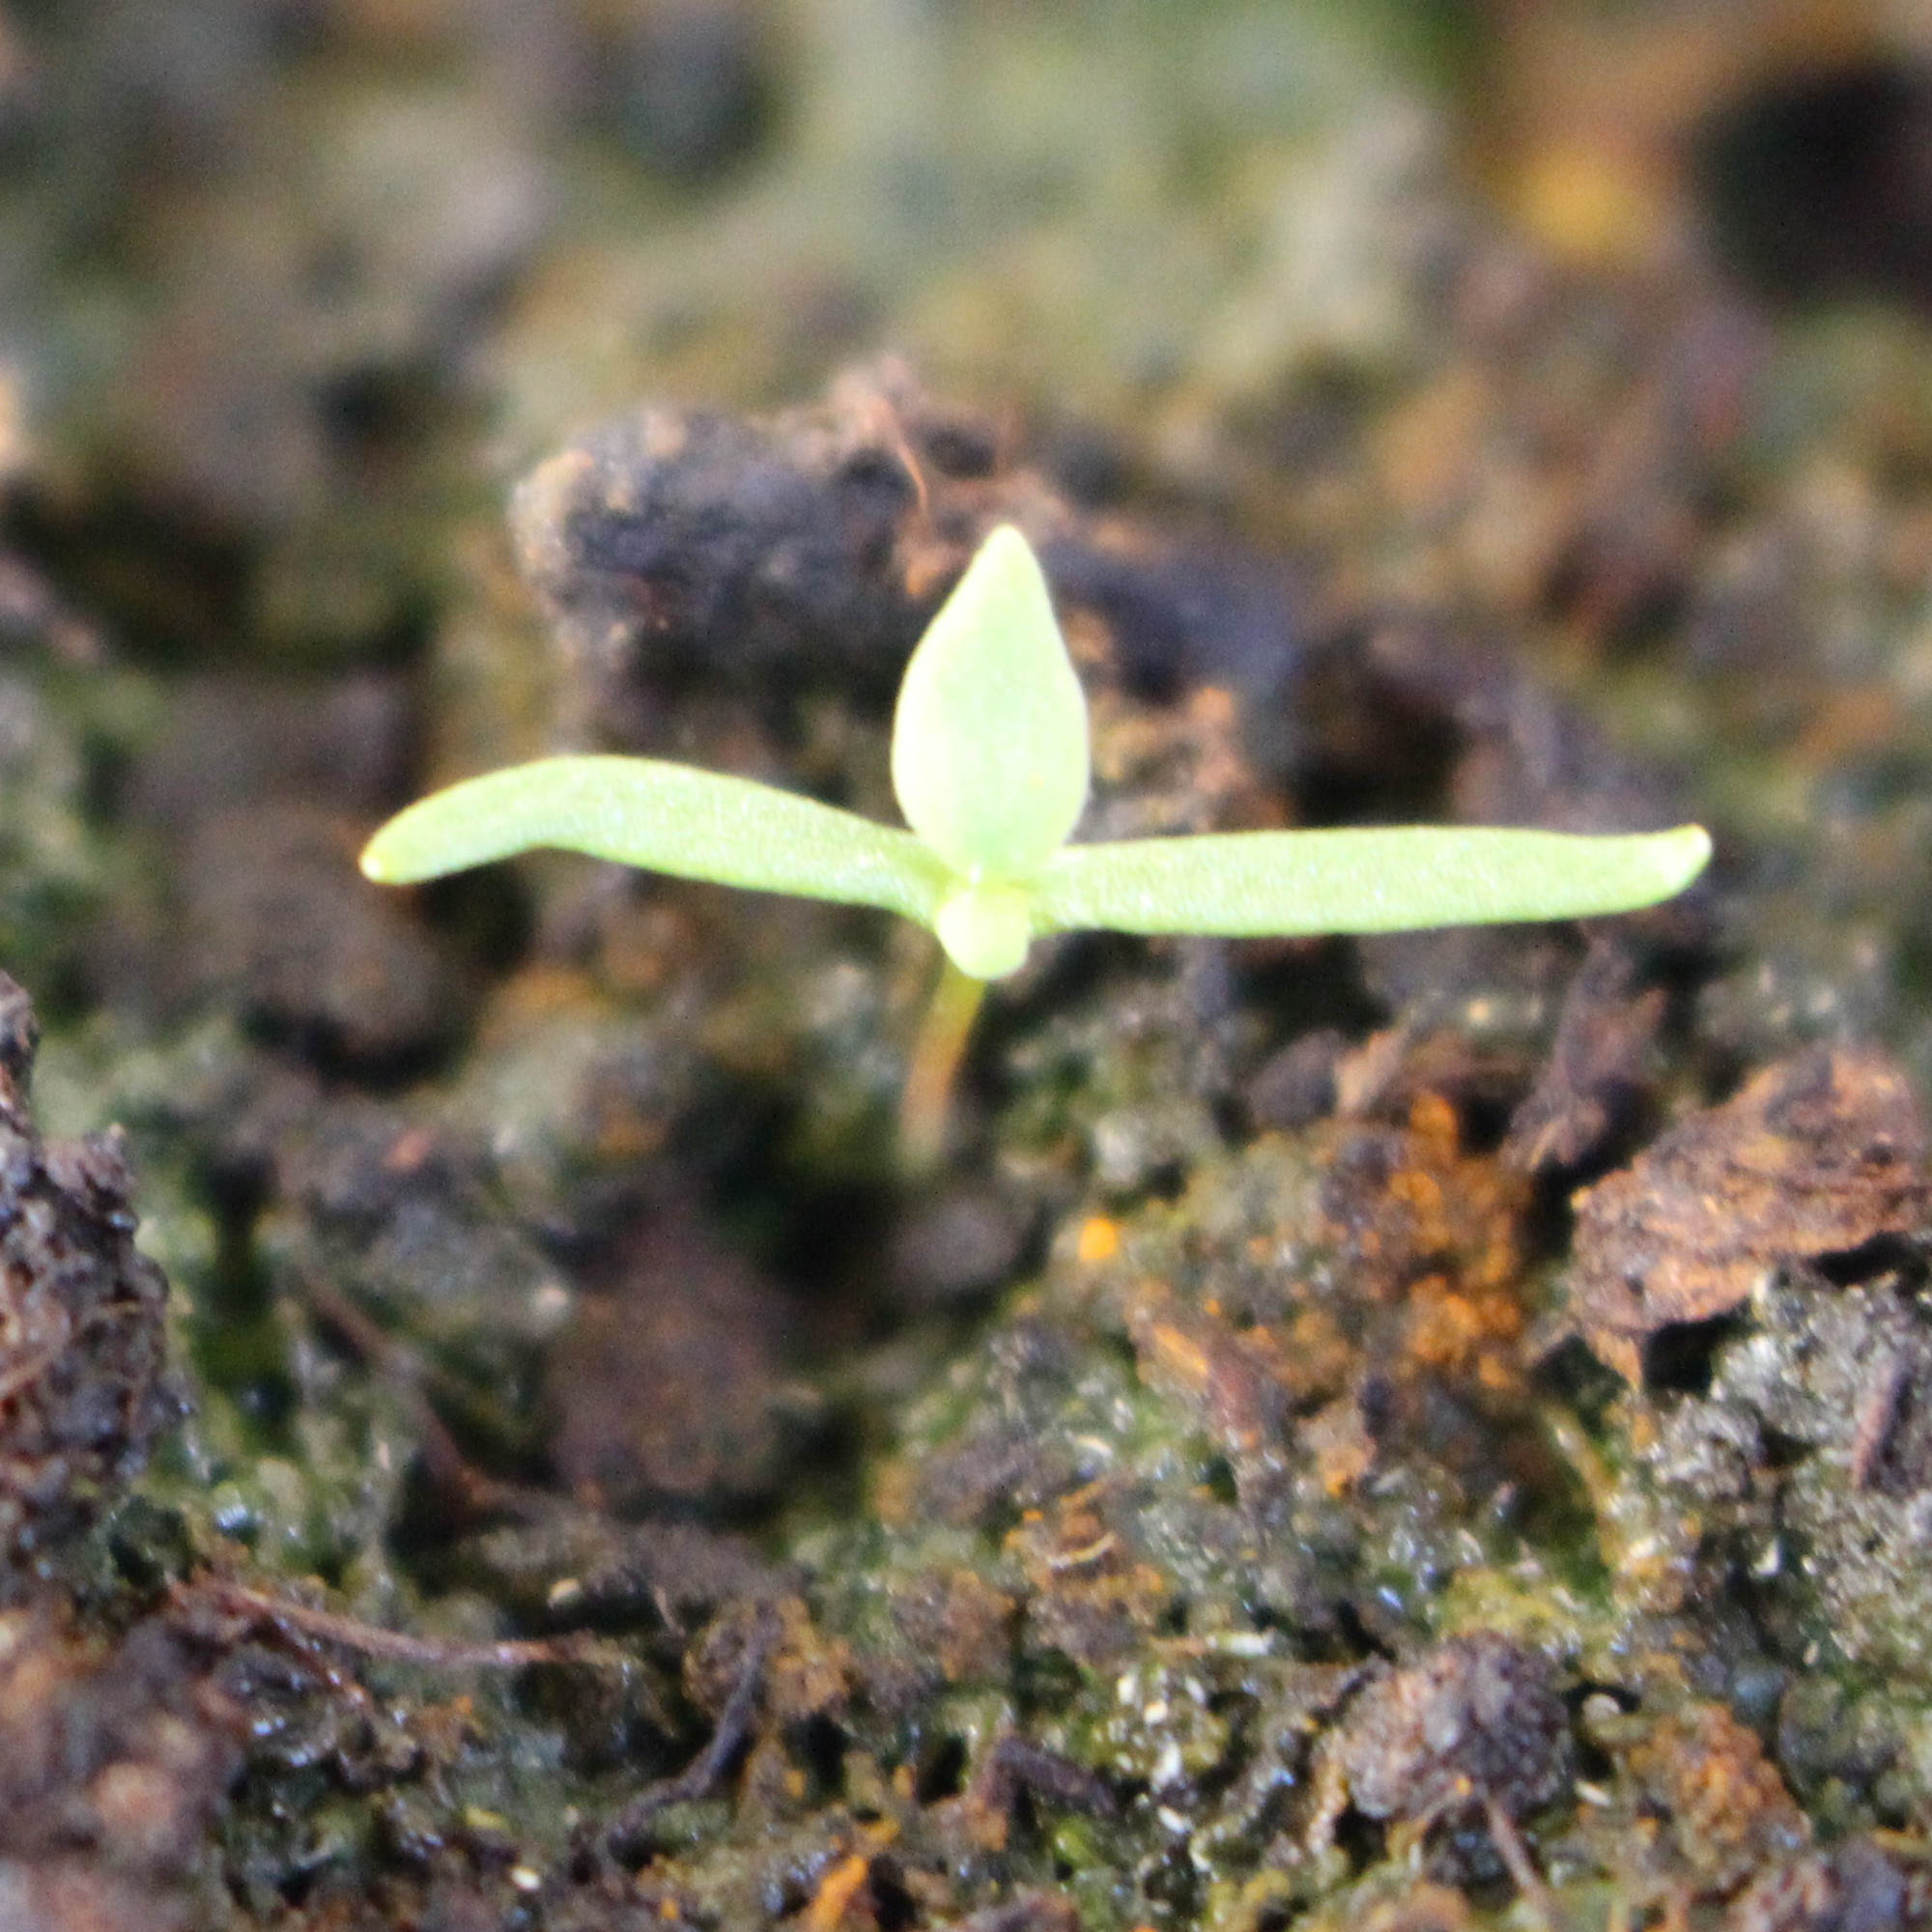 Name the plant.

Papaver rhoeas
